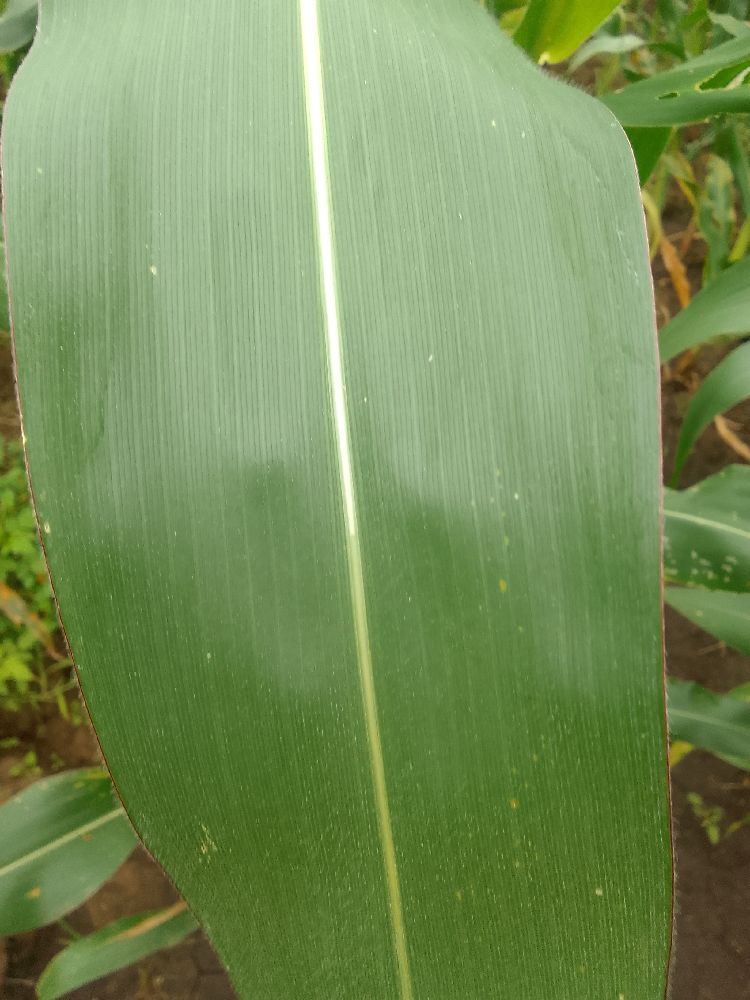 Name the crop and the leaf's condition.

maize, healthy
